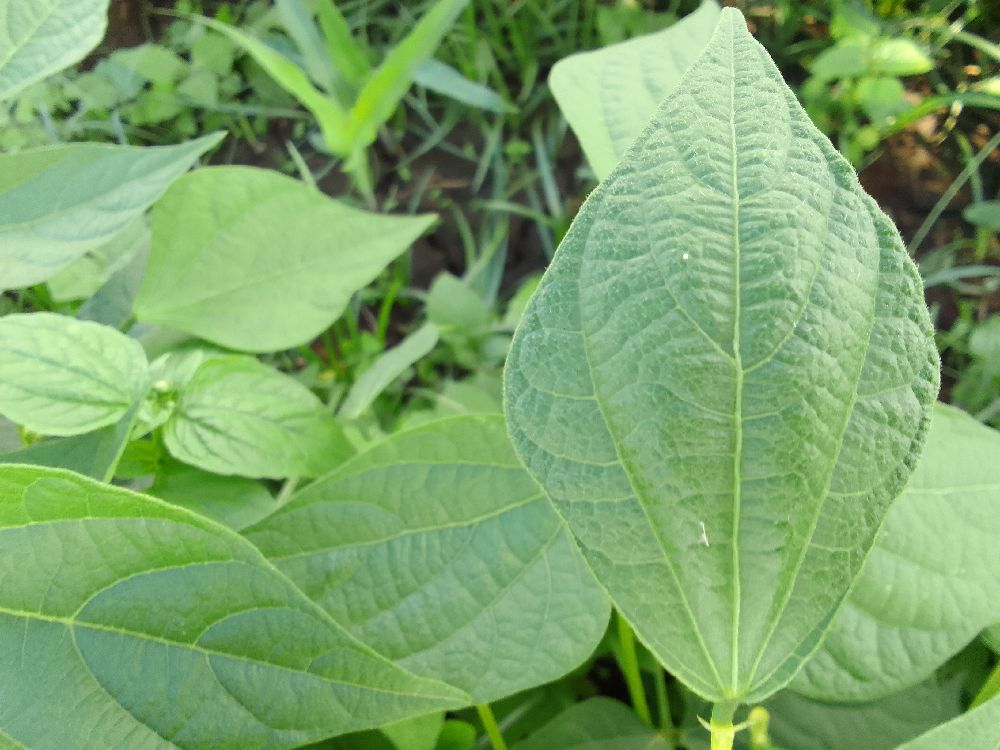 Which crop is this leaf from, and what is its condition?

common bean, healthy
